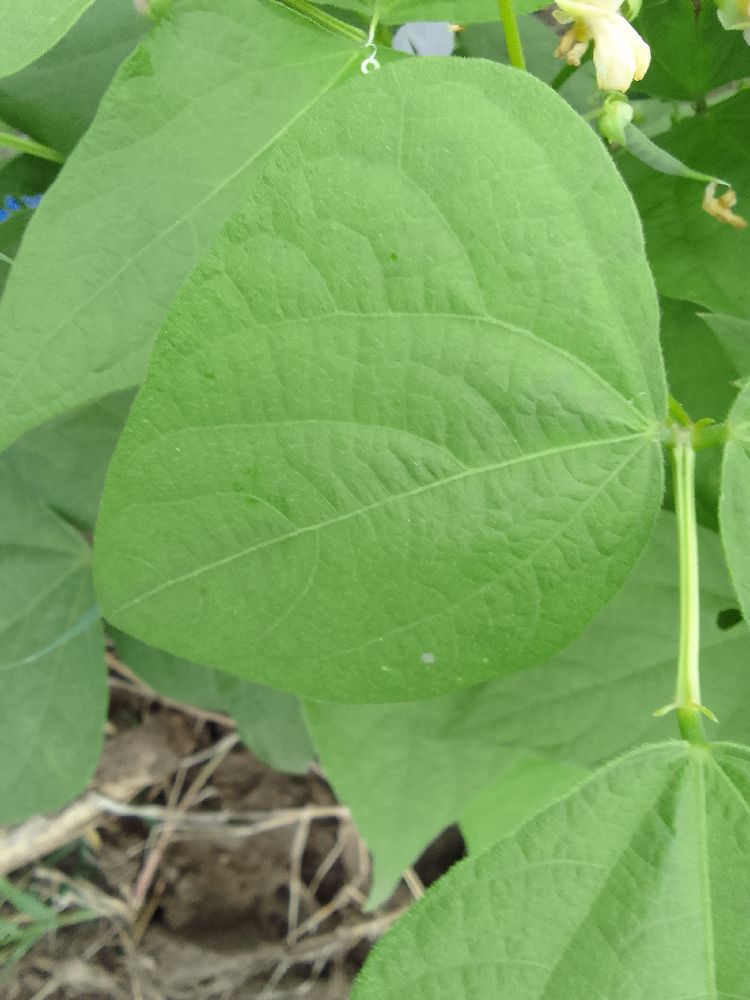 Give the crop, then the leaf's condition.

common bean, healthy
